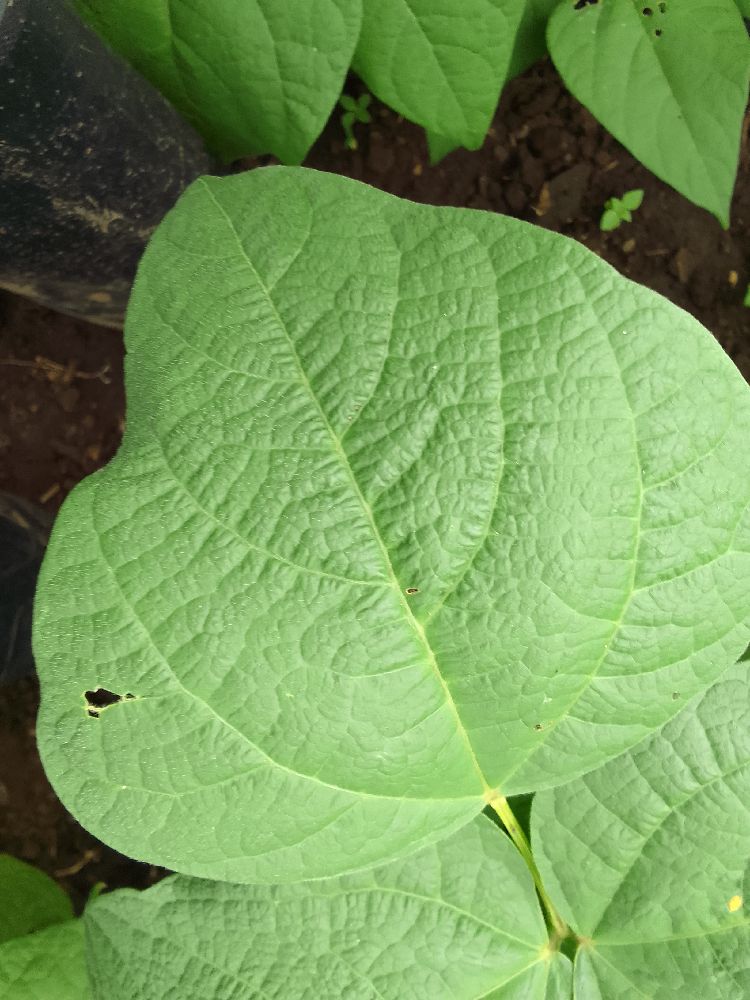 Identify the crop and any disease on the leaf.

common bean, healthy
